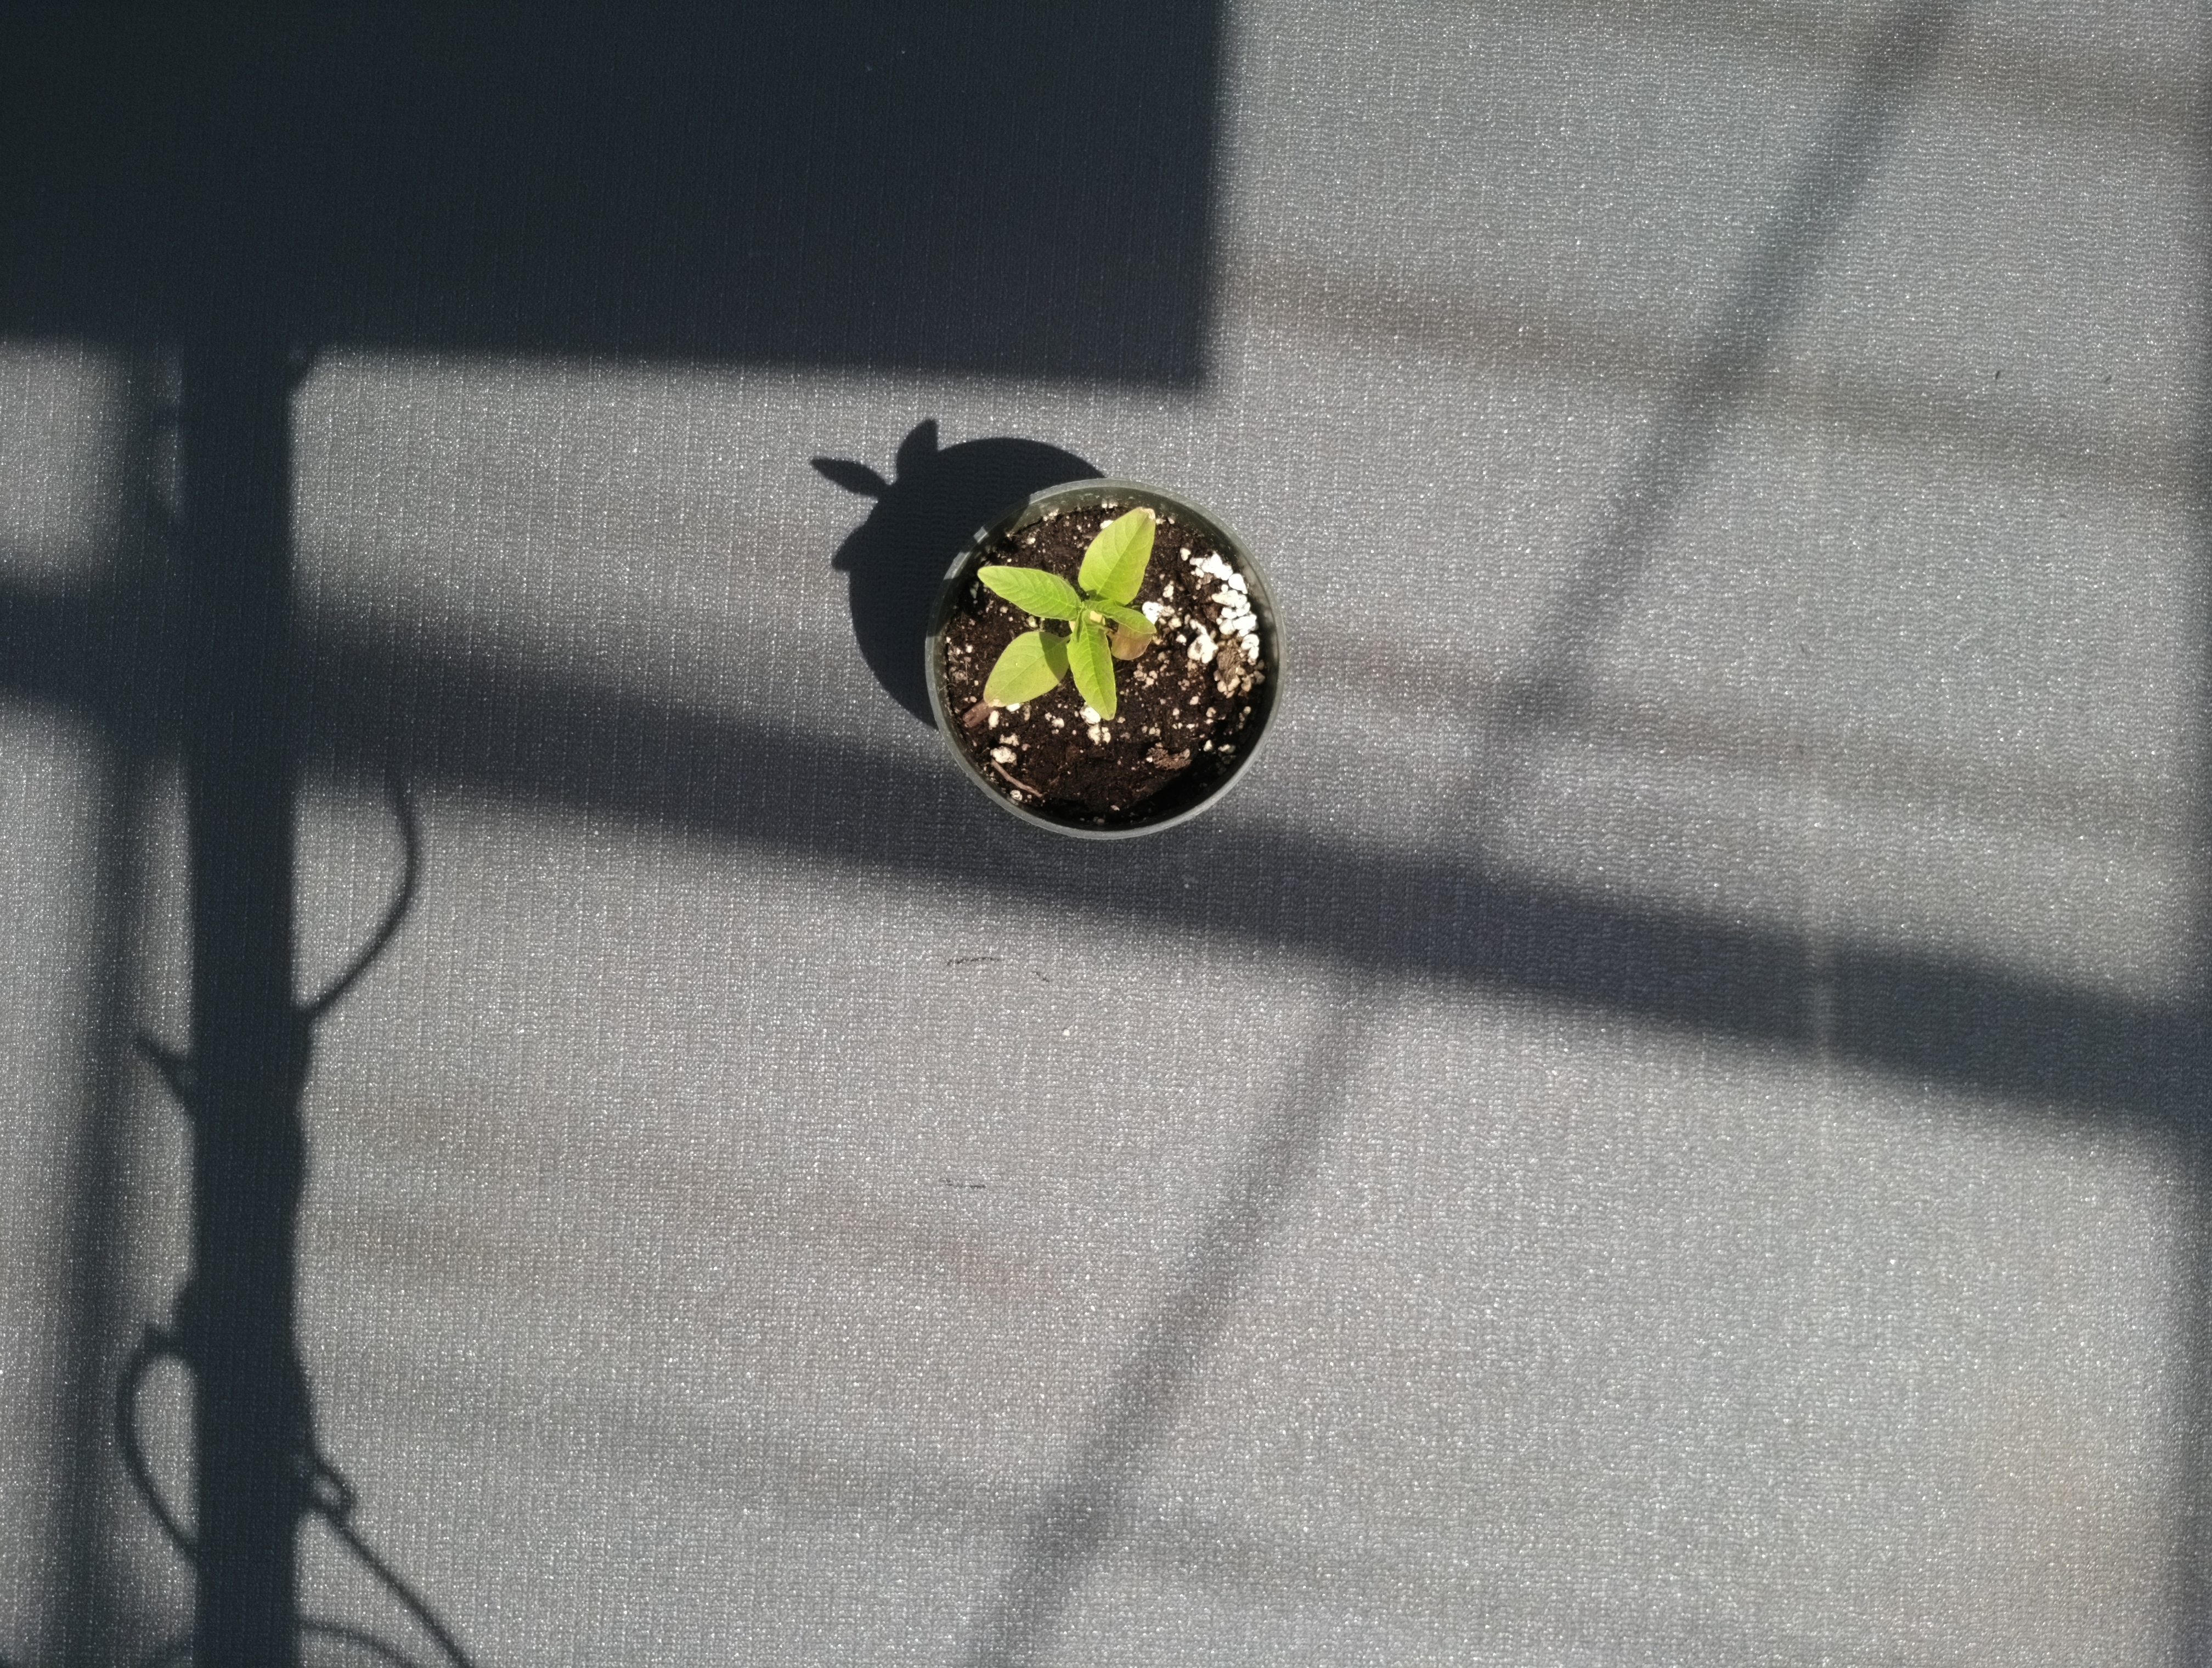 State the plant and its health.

waterhemp, chlorosis only
